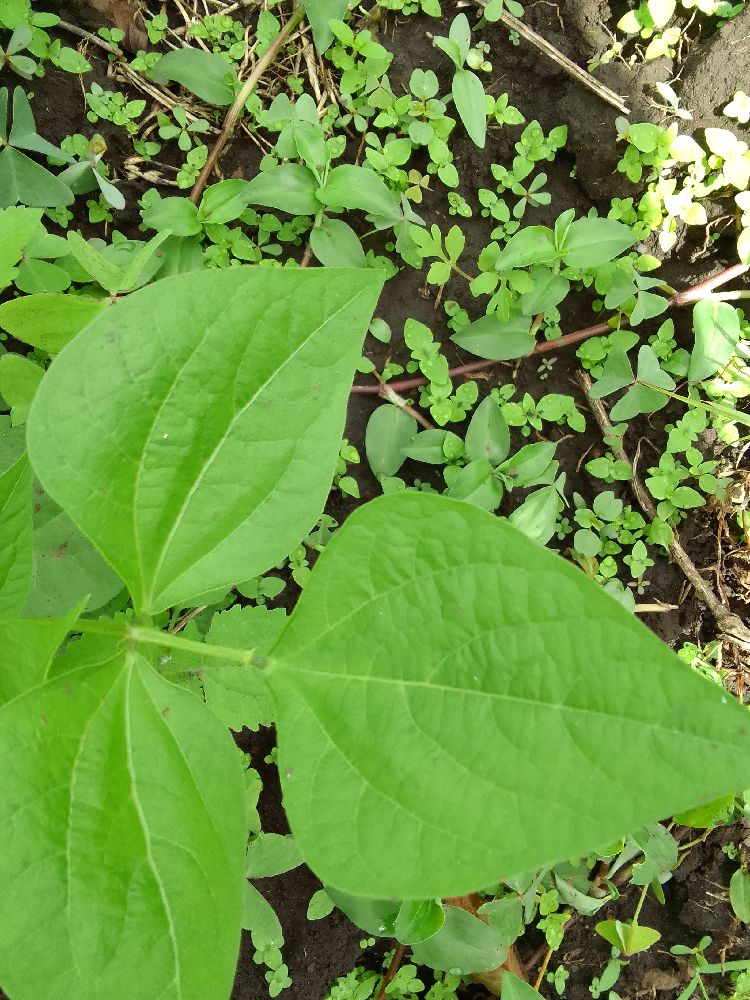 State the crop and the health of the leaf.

common bean, healthy
